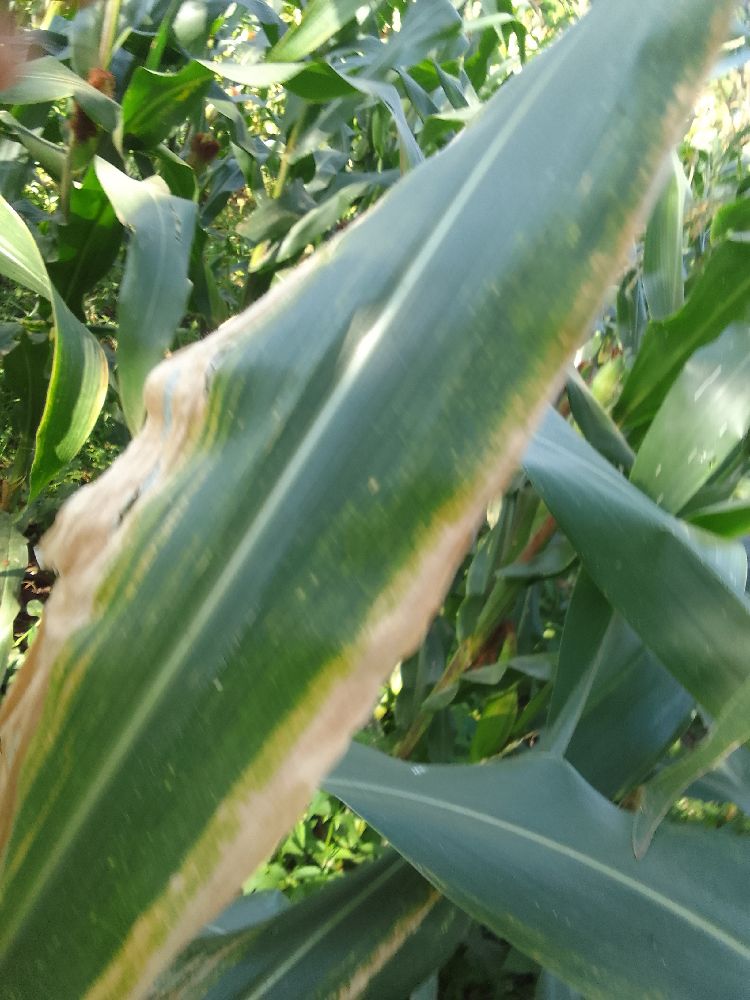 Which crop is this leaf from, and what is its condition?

maize, maize lethal necrosis
